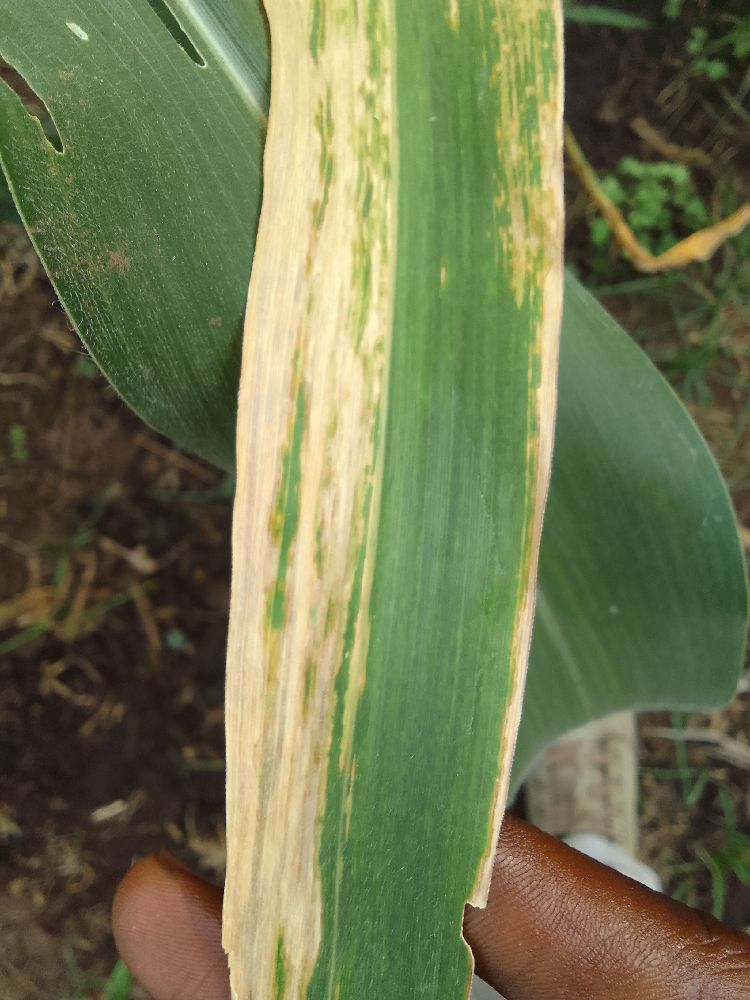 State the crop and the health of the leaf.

maize, maize lethal necrosis
